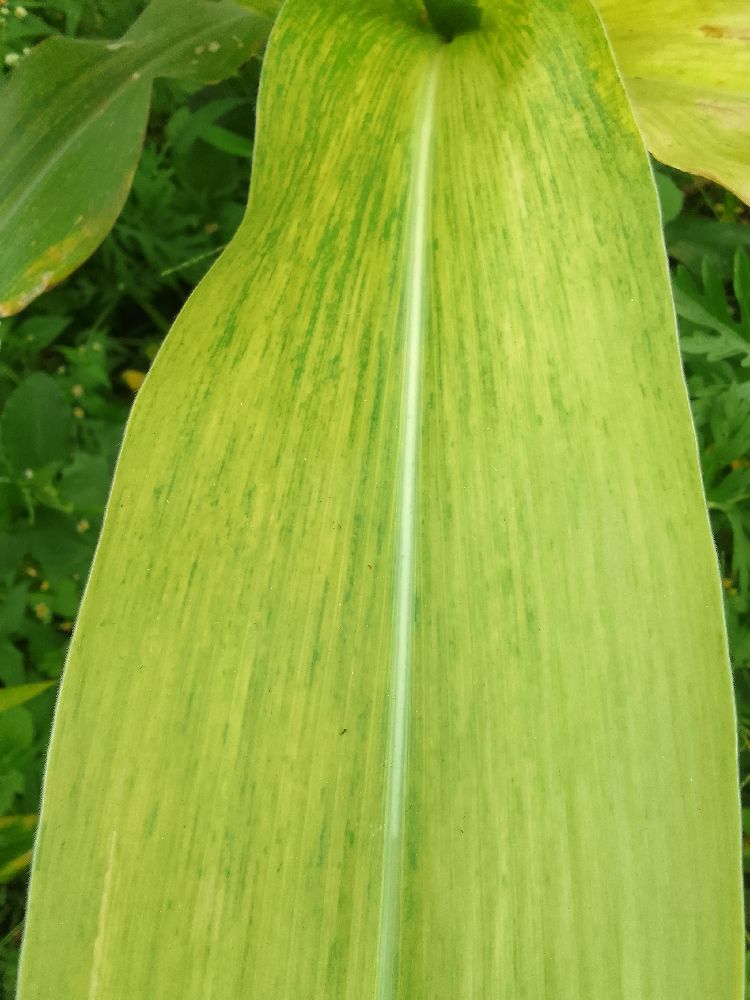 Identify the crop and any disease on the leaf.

maize, maize lethal necrosis
